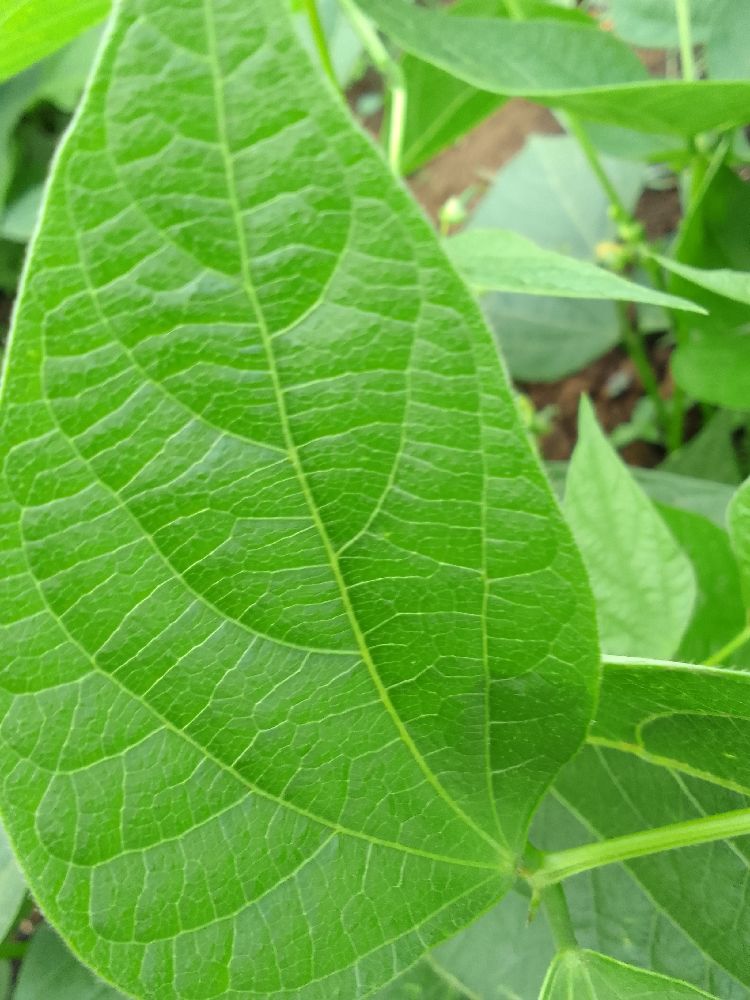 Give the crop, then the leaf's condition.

common bean, healthy
